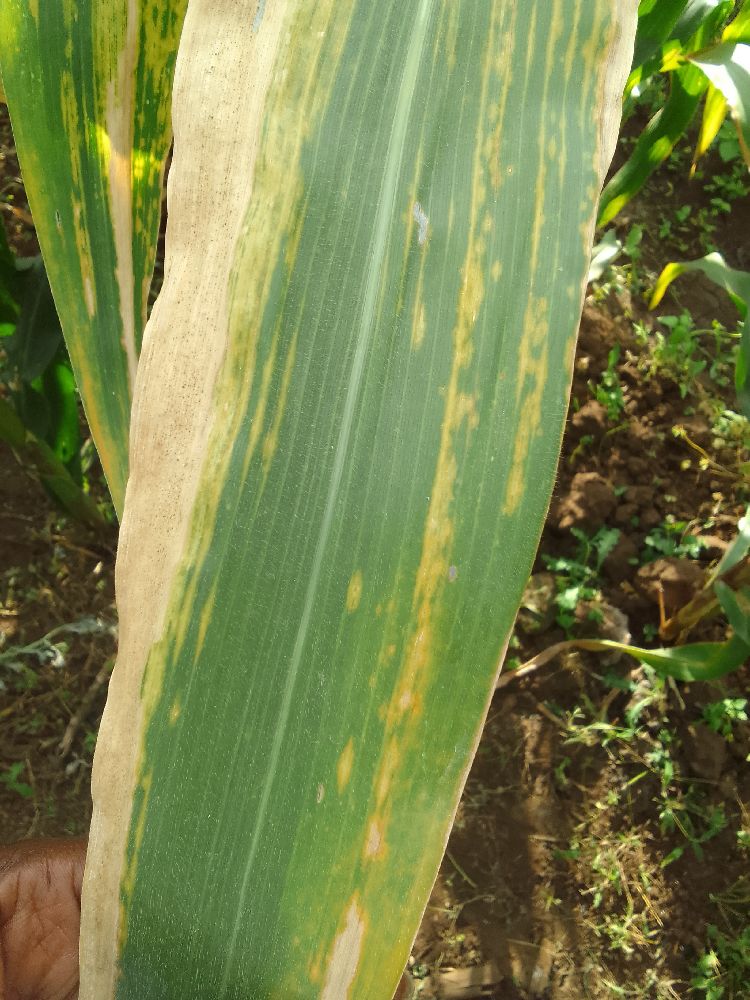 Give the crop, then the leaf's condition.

maize, maize lethal necrosis
